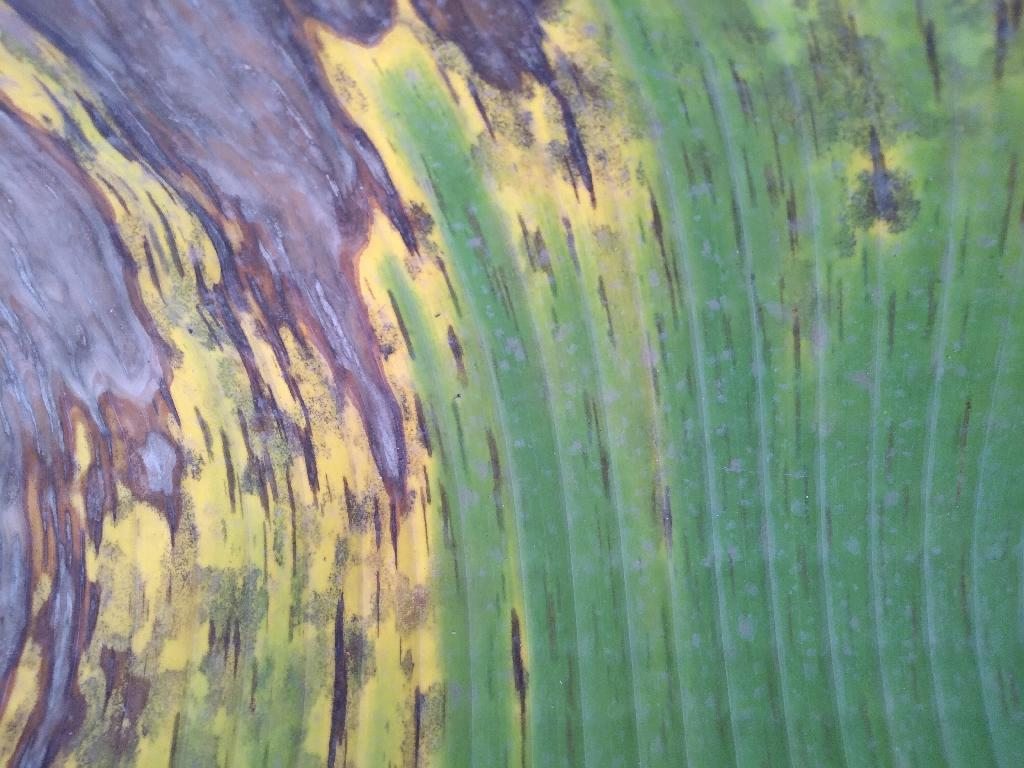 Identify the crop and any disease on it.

banana, black sigatoka
